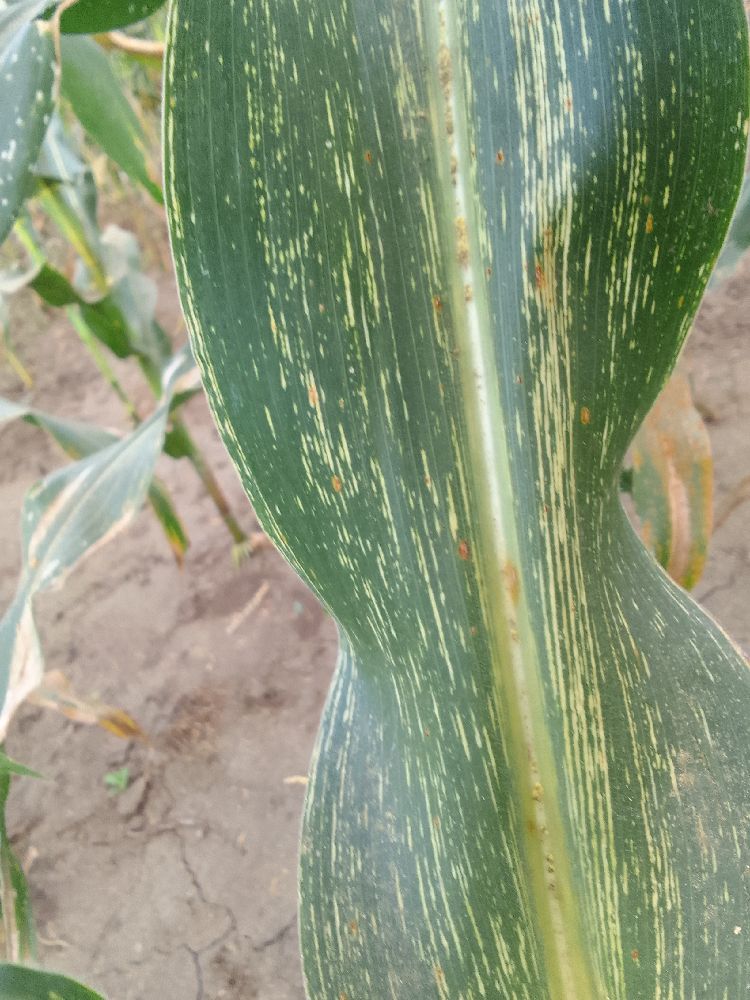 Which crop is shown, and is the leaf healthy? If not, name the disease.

maize, maize streak virus
